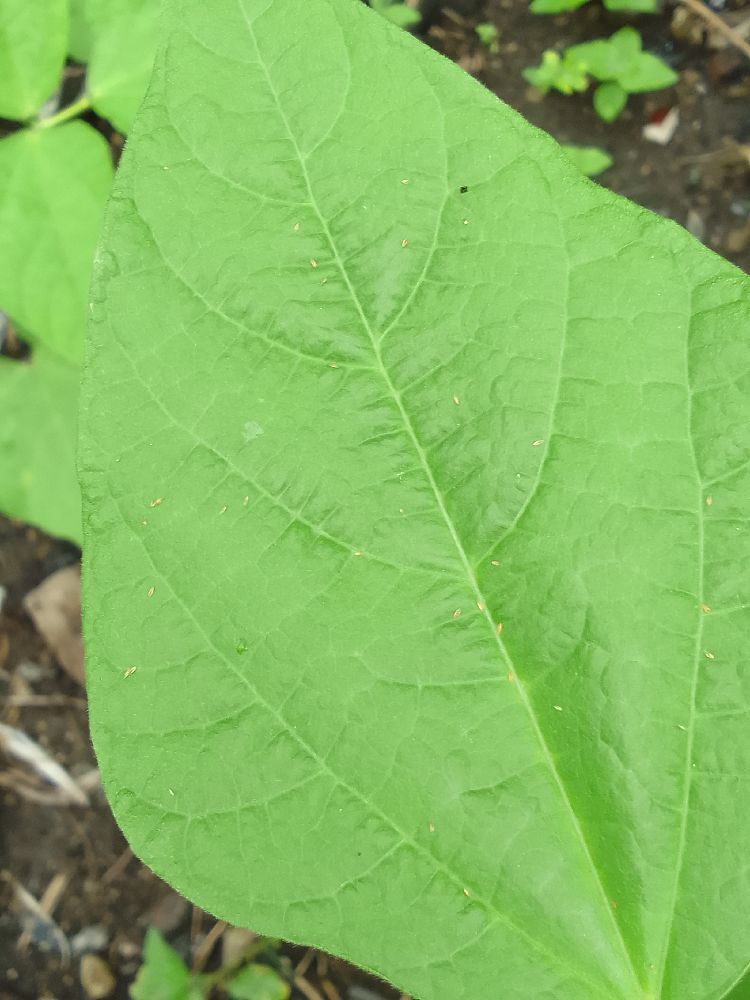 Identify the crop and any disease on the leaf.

common bean, healthy
